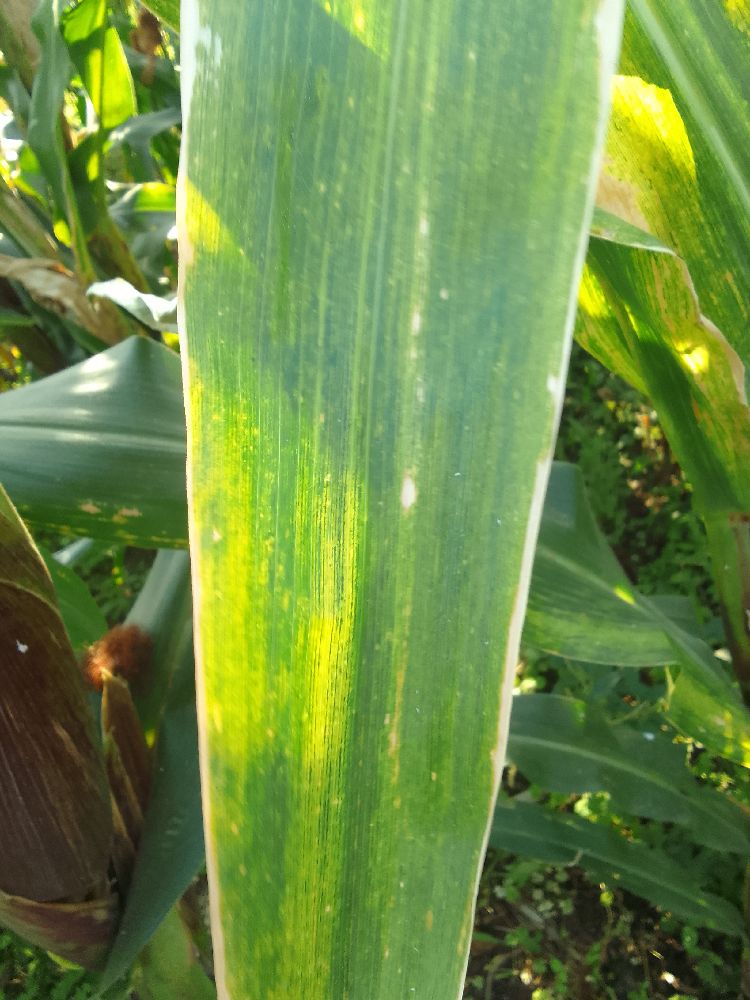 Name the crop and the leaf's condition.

maize, maize lethal necrosis
